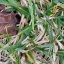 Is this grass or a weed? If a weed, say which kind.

grass
